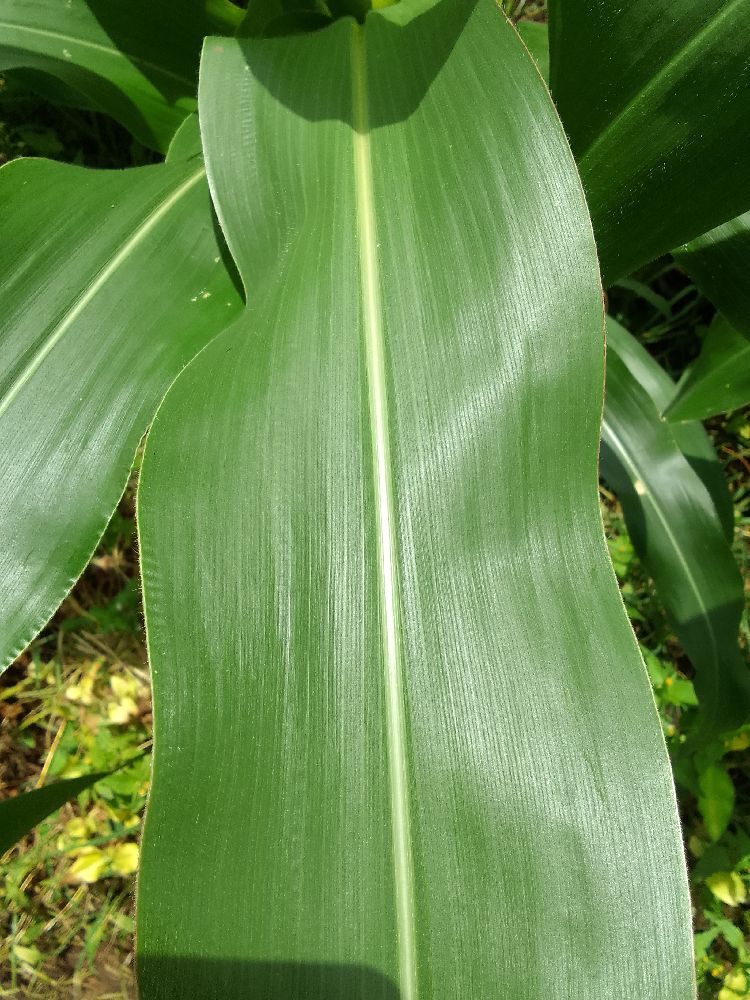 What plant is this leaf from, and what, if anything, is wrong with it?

maize, healthy
